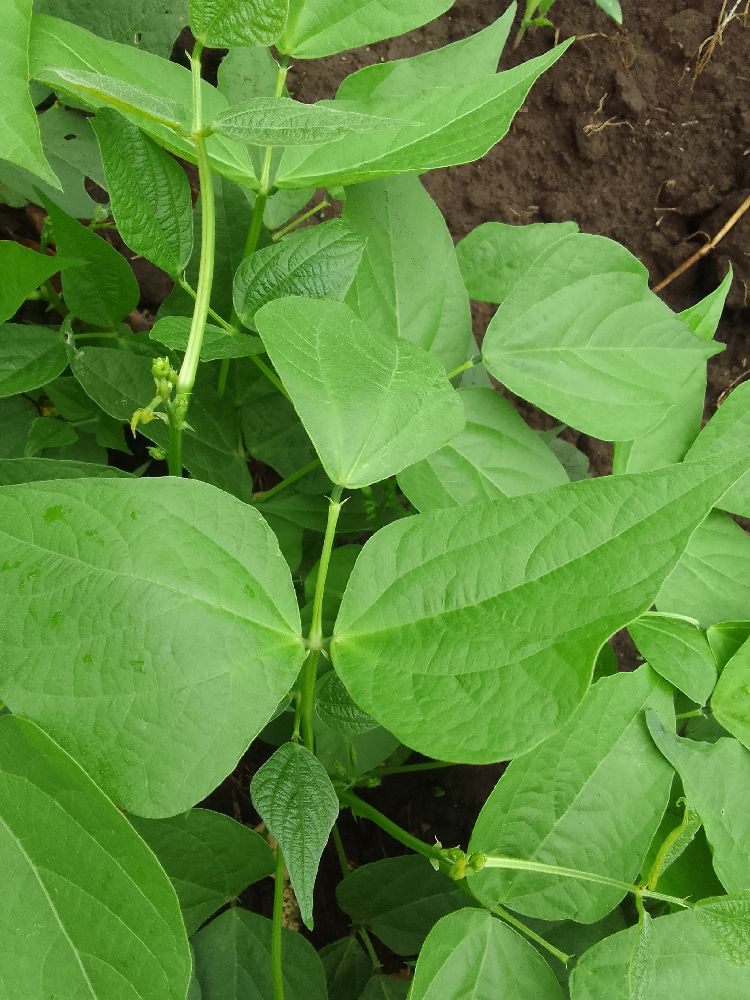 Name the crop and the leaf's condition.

common bean, healthy
